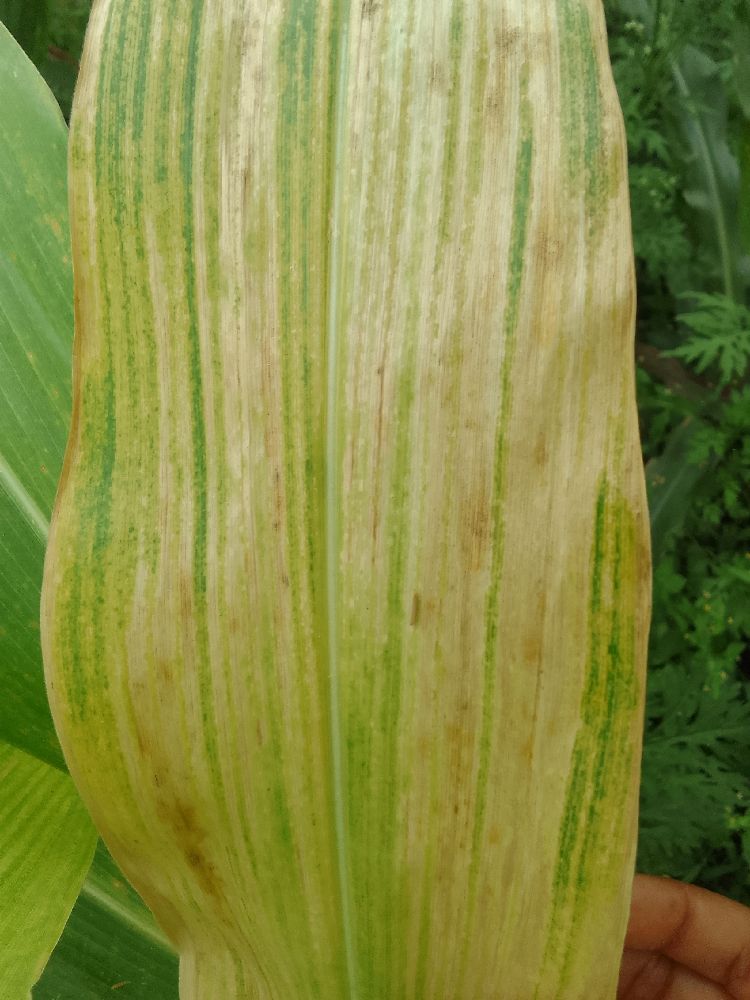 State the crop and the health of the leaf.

maize, maize lethal necrosis
